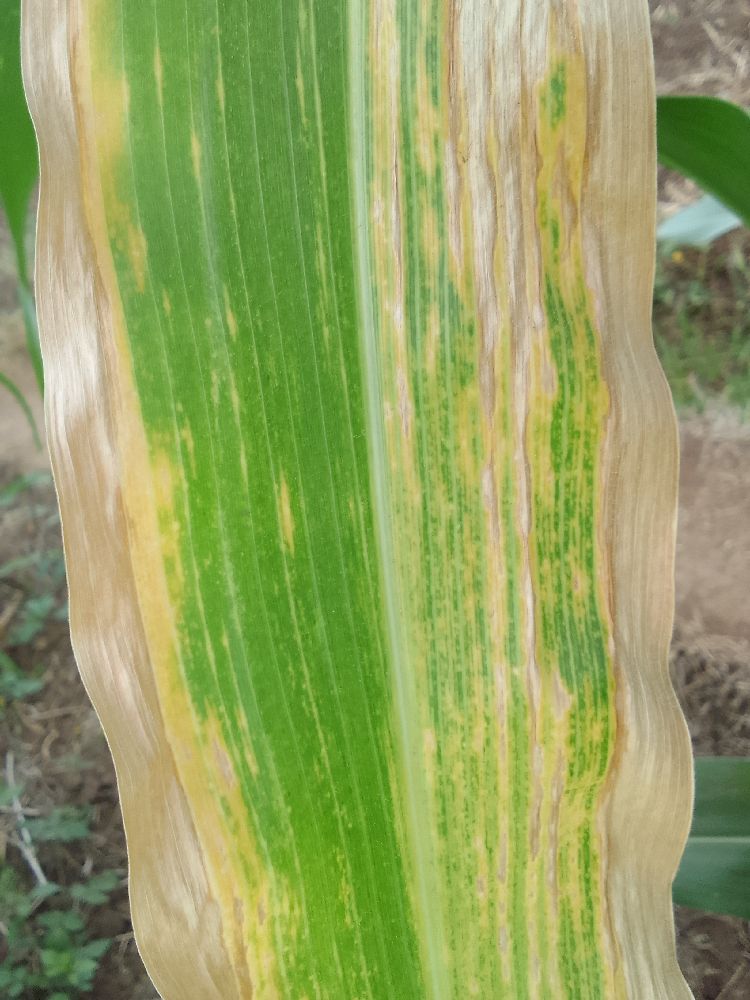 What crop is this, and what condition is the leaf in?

maize, maize lethal necrosis
